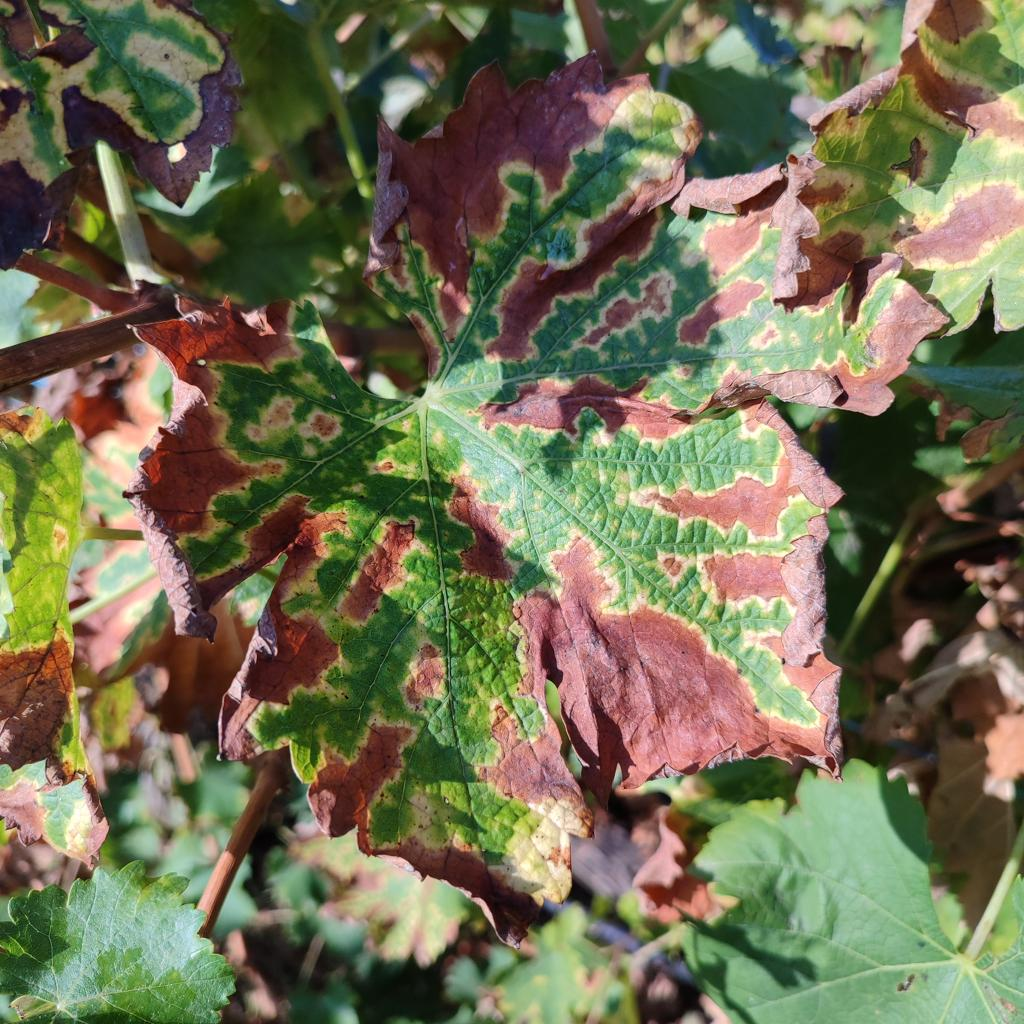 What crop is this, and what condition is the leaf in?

grapevine, esca complex
